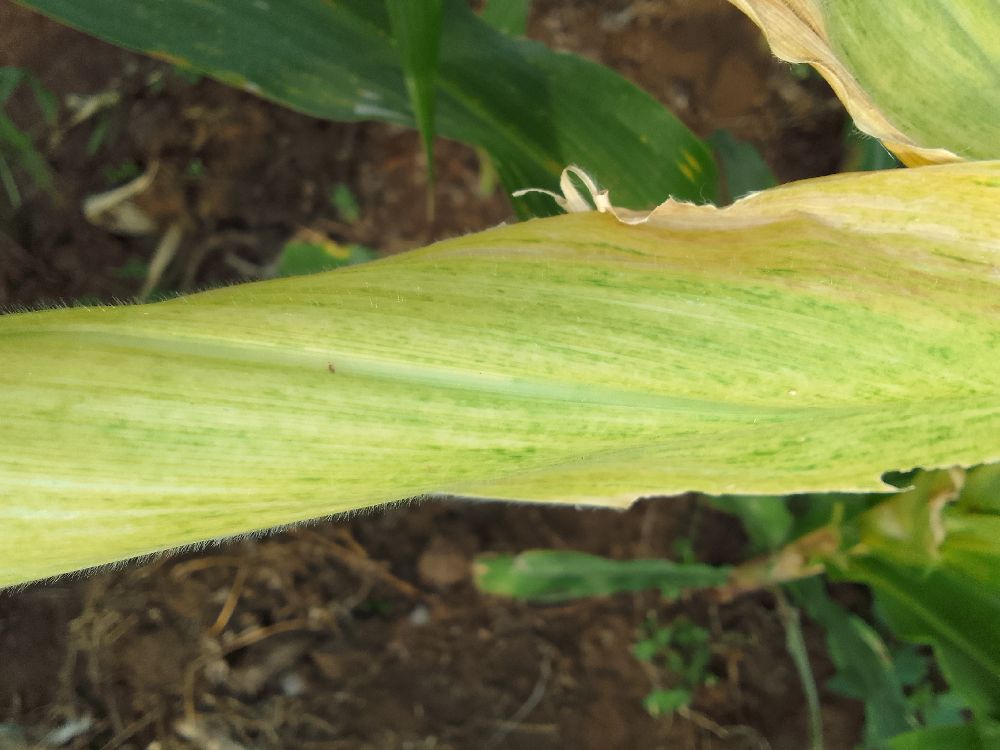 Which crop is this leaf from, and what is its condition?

maize, maize lethal necrosis
